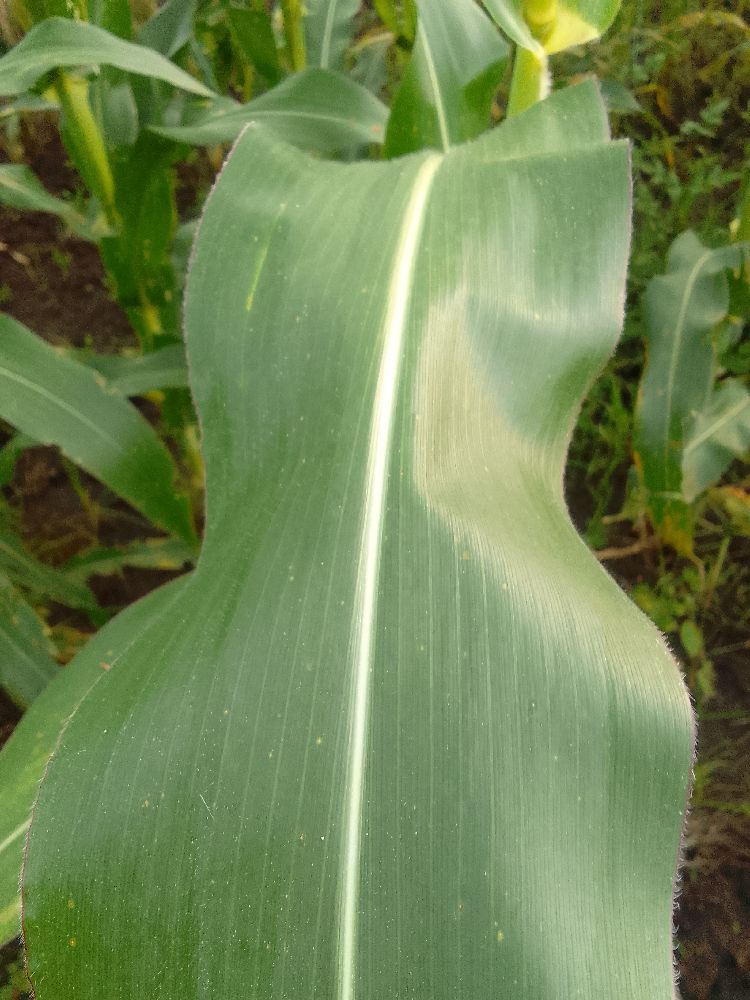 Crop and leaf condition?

maize, healthy
